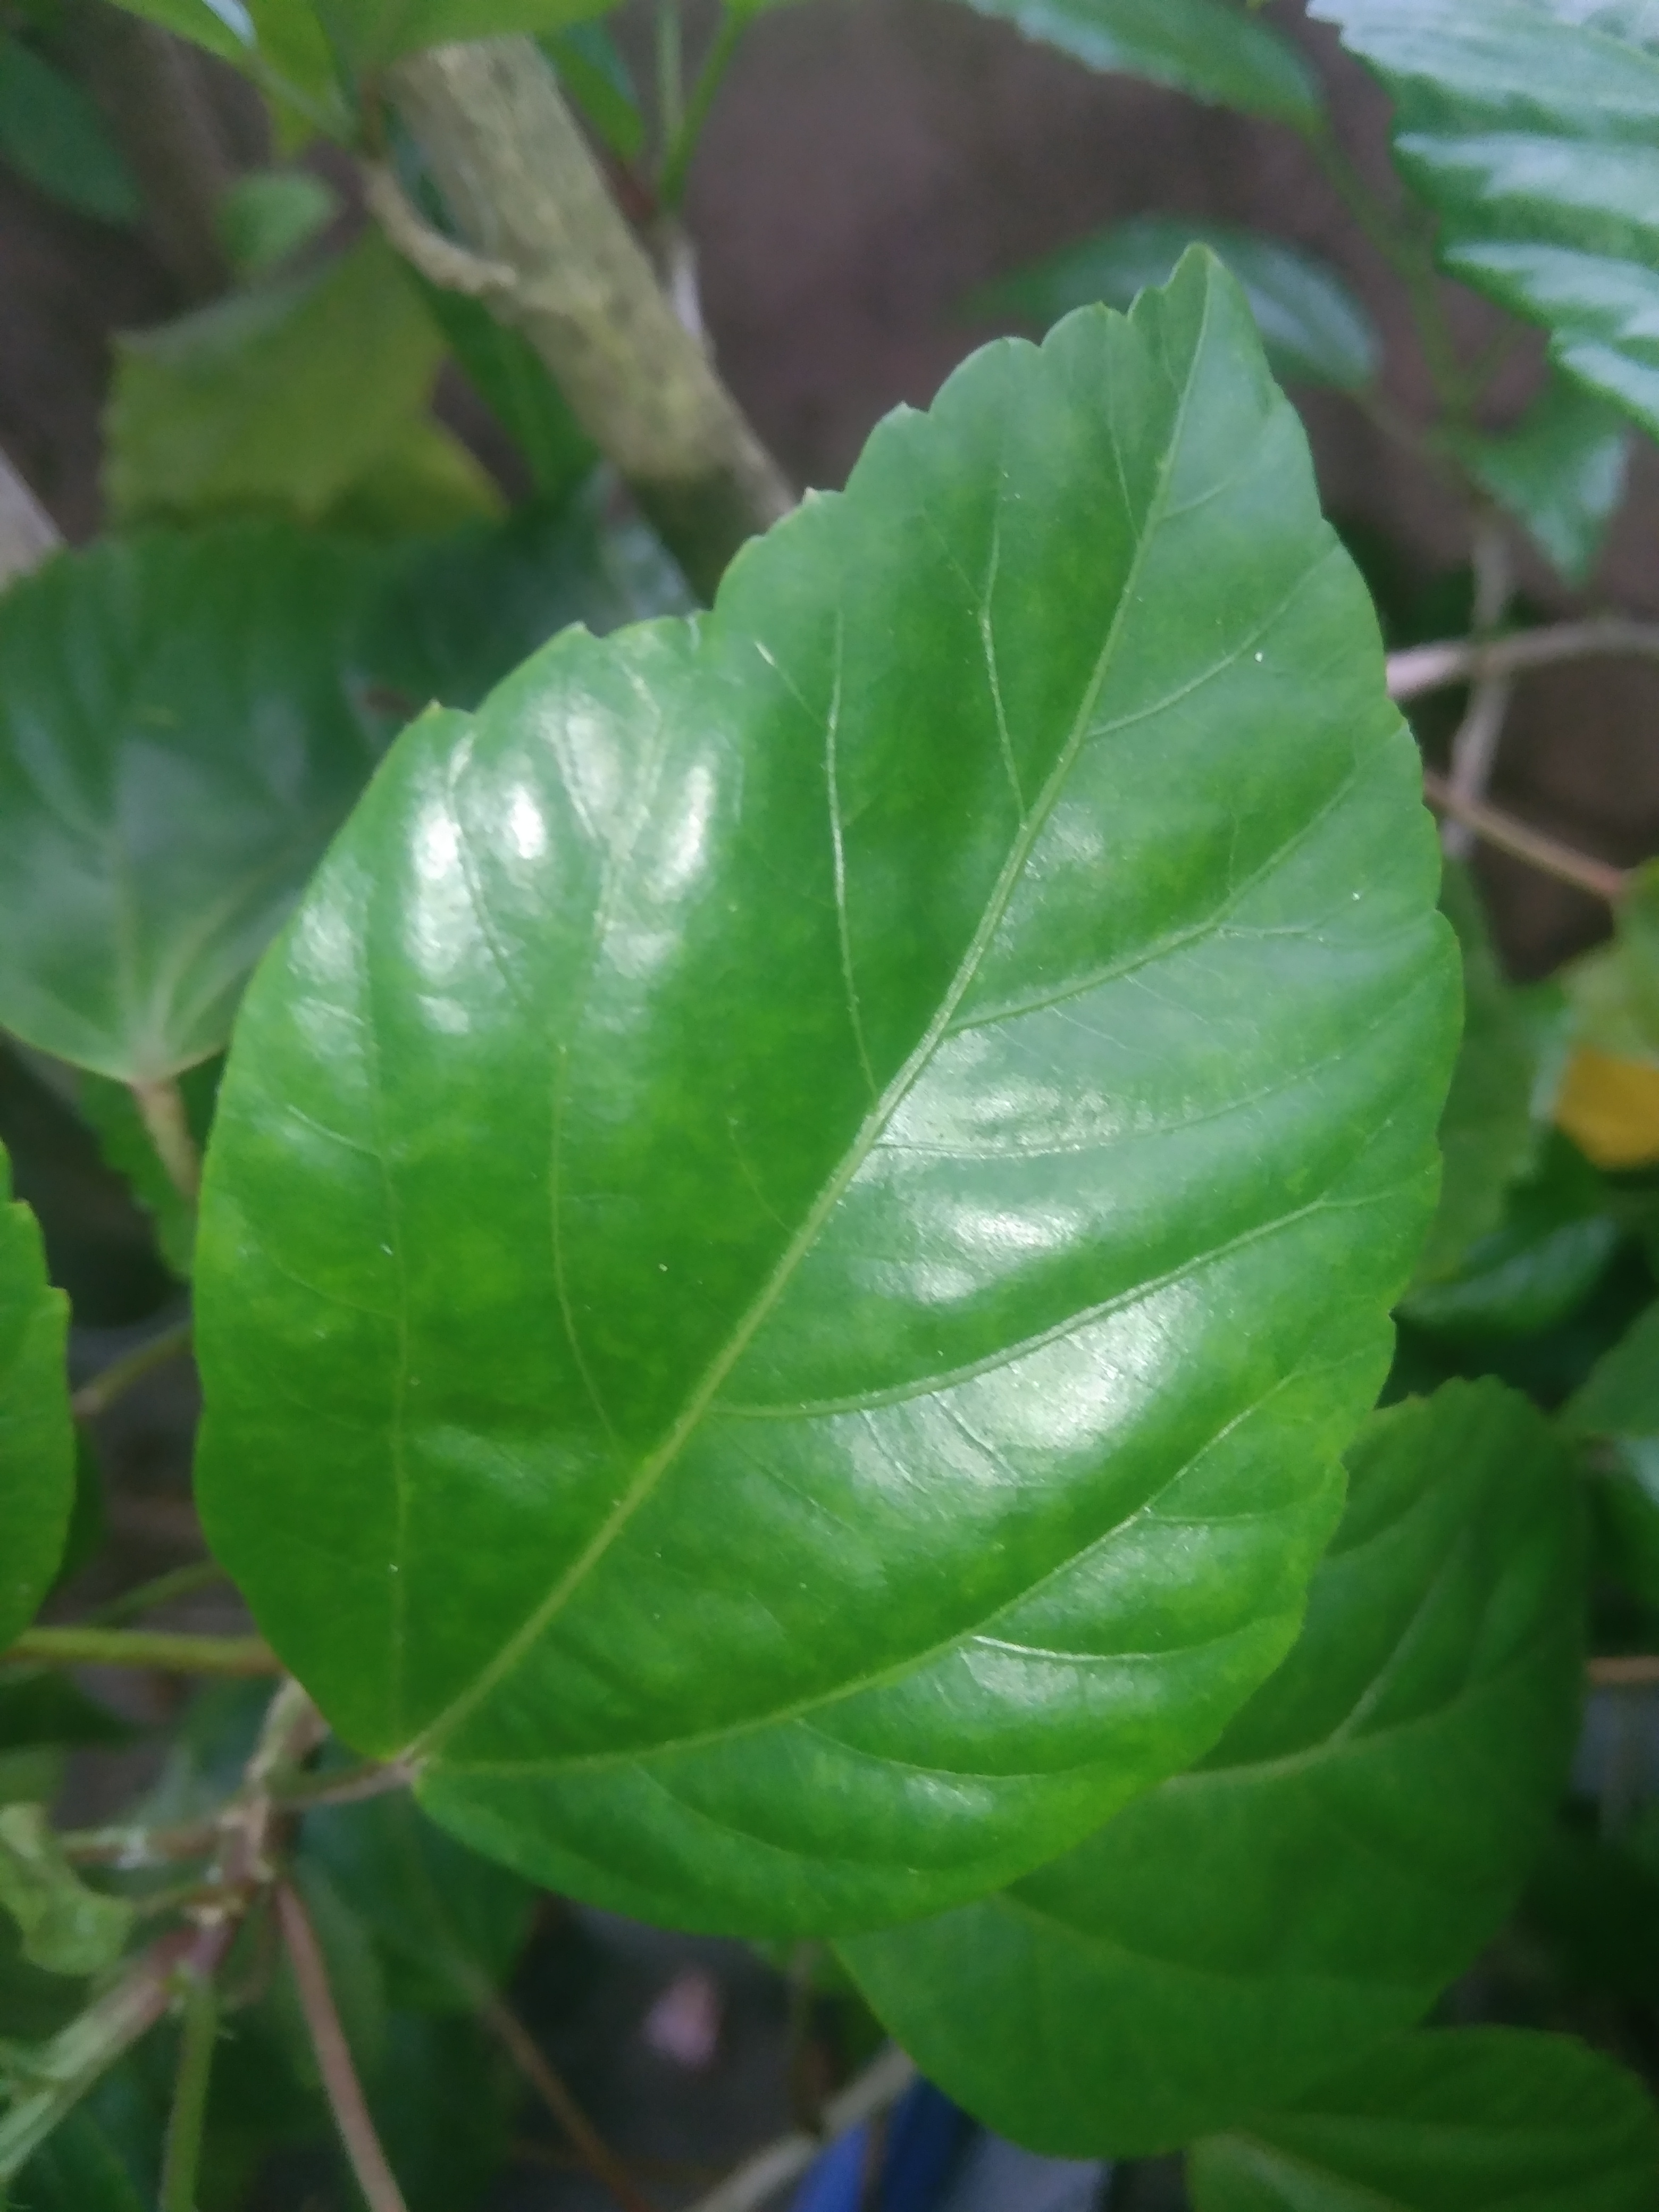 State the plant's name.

hibiscus
